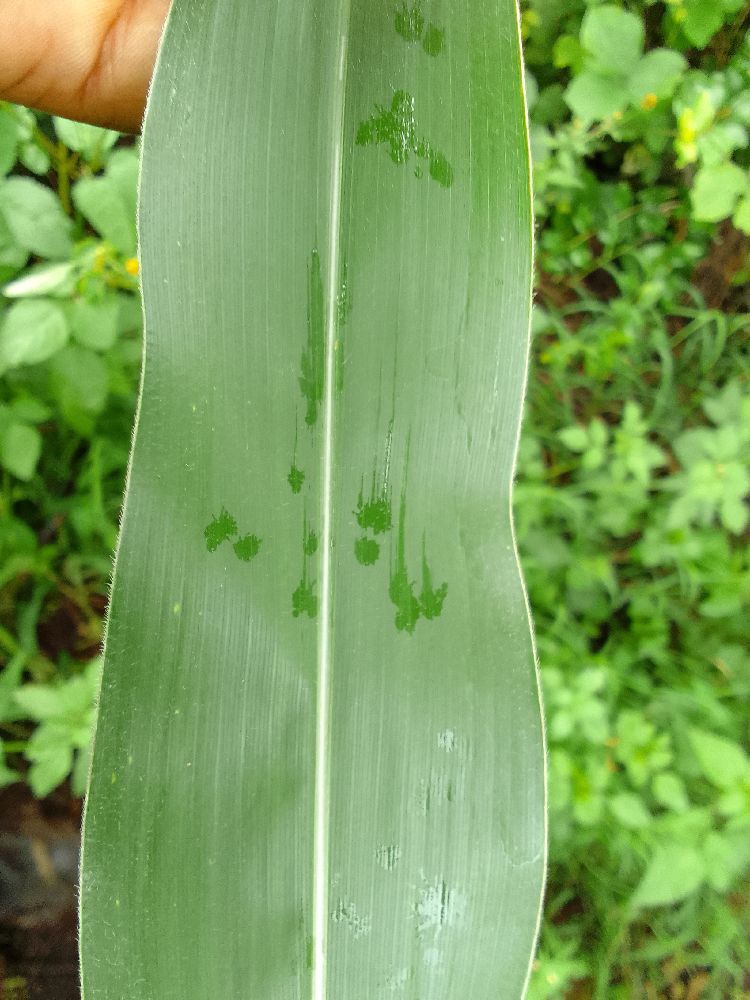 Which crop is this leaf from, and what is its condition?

maize, healthy
